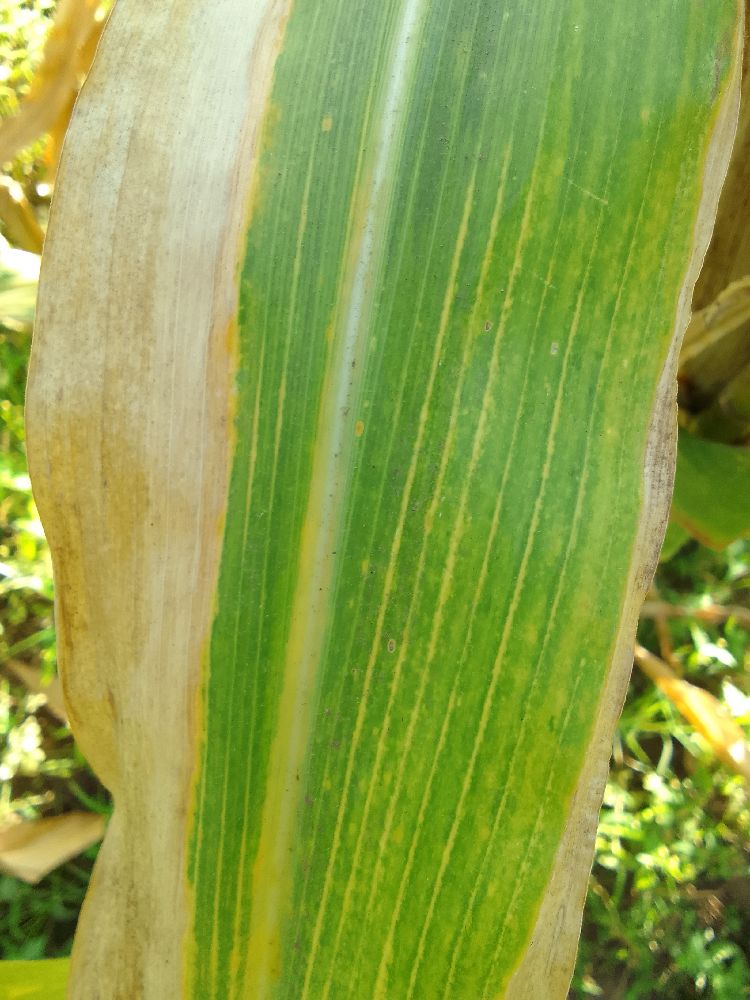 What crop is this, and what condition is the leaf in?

maize, maize lethal necrosis
